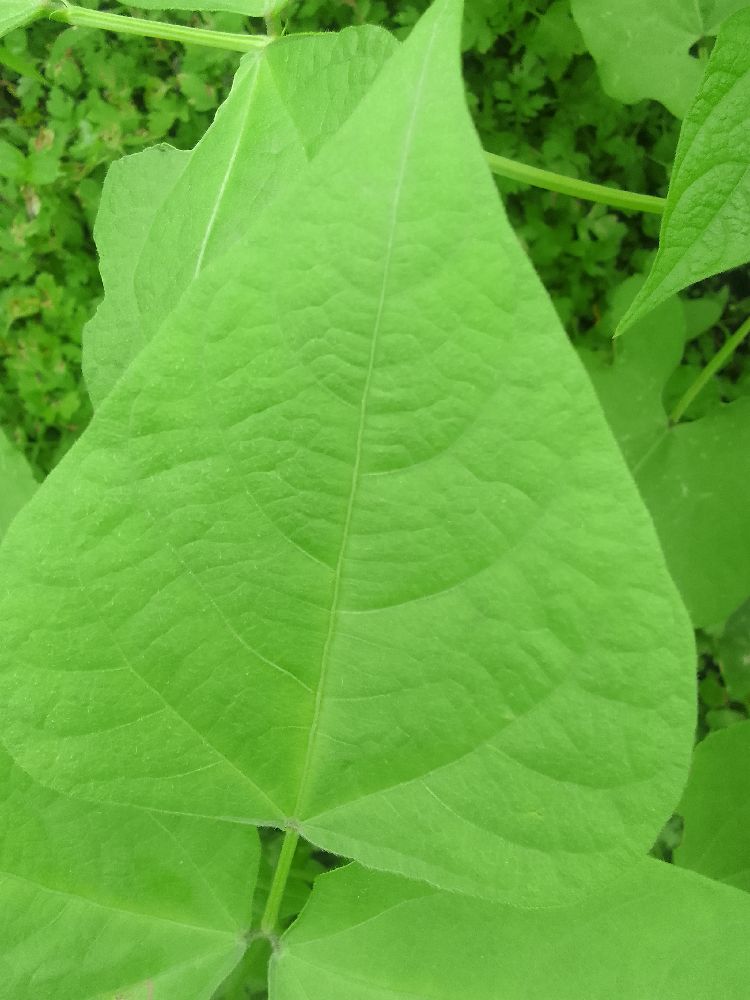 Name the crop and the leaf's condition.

common bean, healthy
